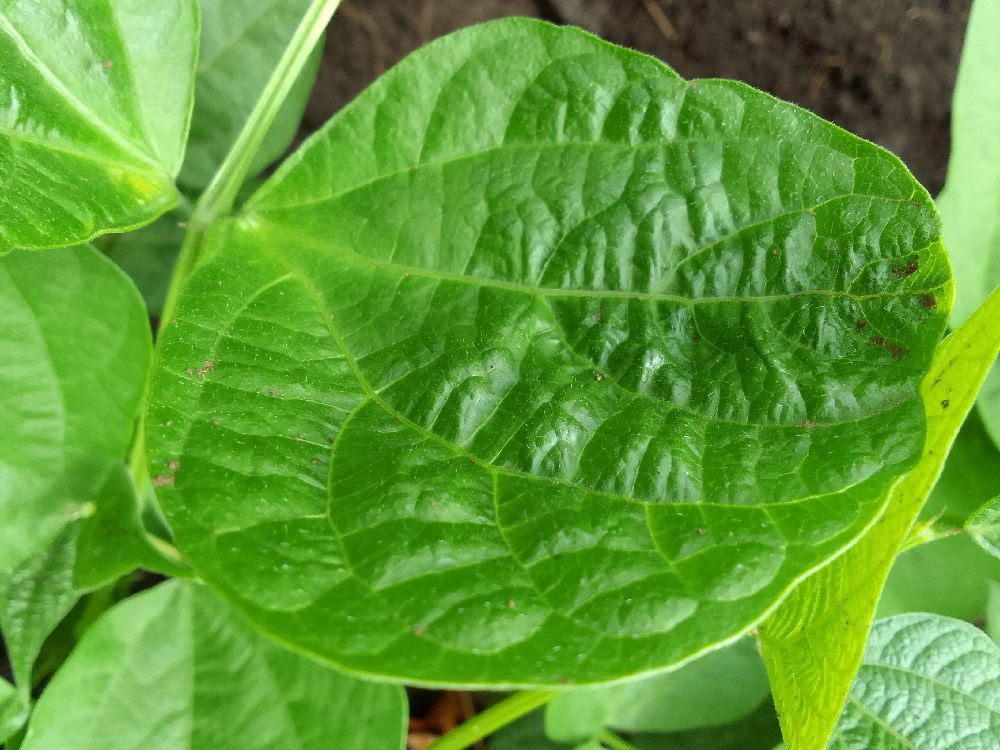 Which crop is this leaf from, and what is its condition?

common bean, healthy
